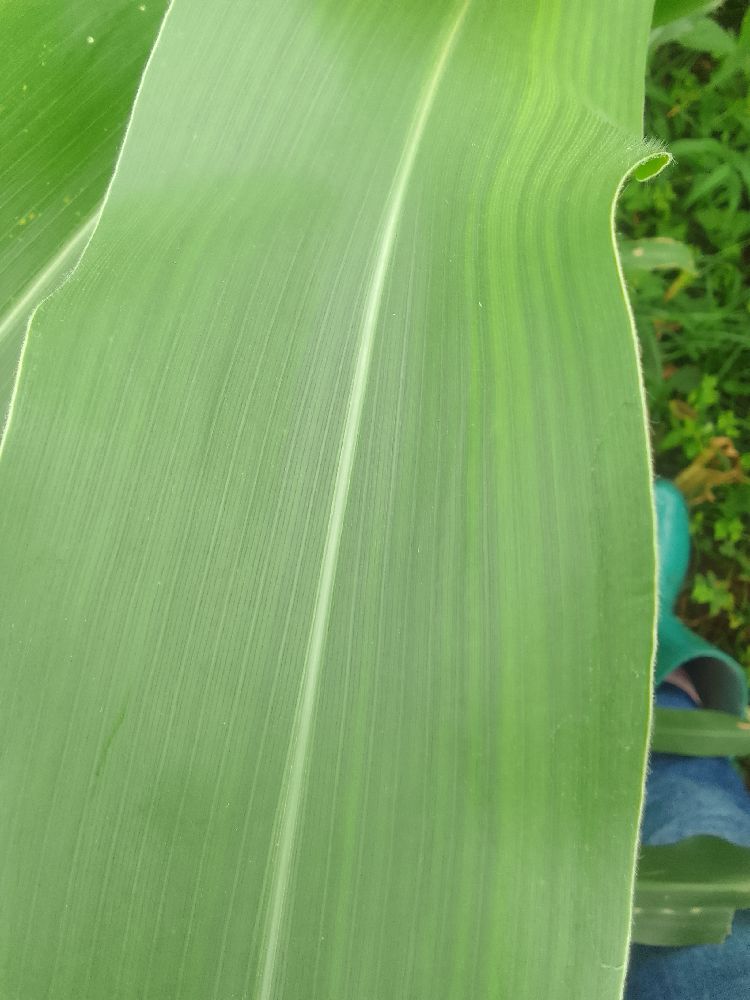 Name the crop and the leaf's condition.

maize, healthy
